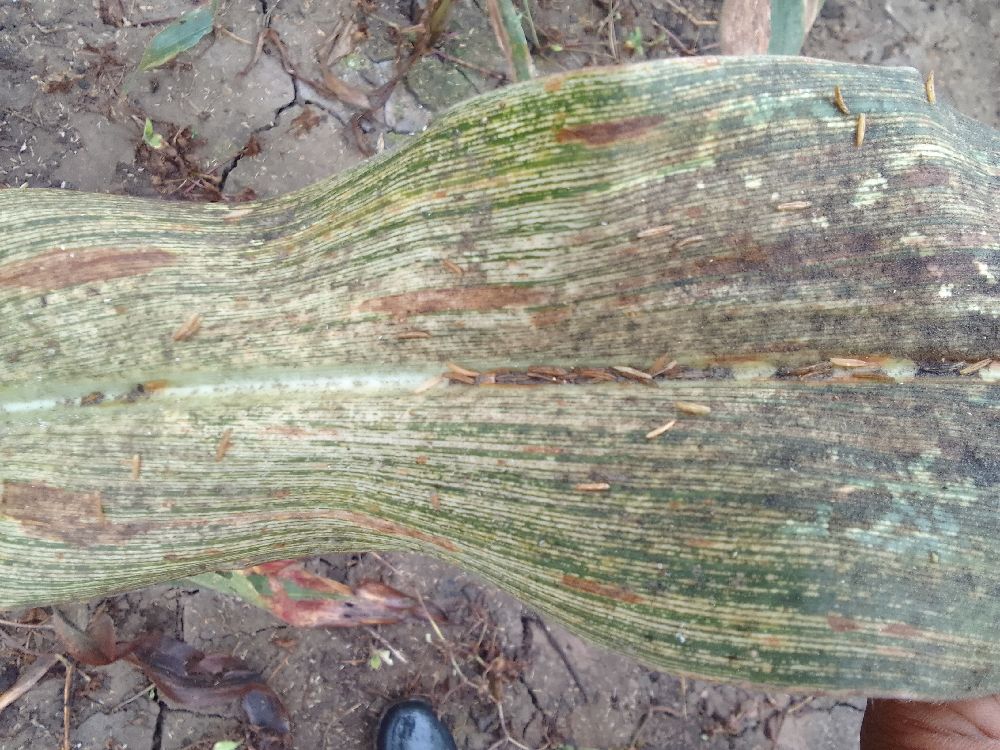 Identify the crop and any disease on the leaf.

maize, maize streak virus
